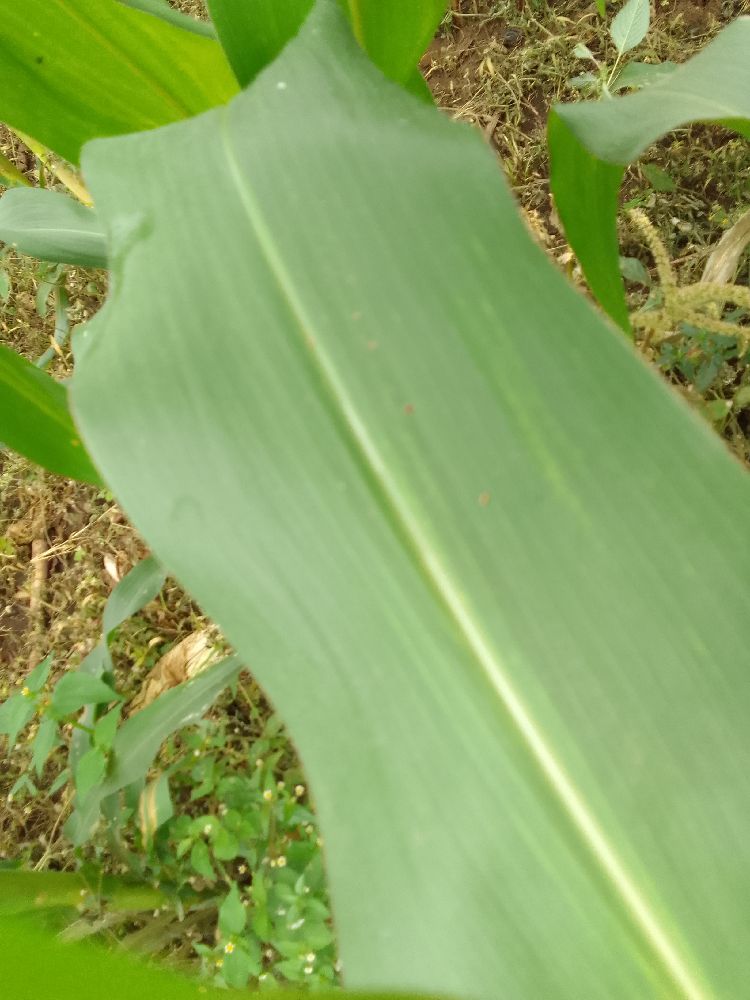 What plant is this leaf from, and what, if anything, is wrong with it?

maize, healthy
